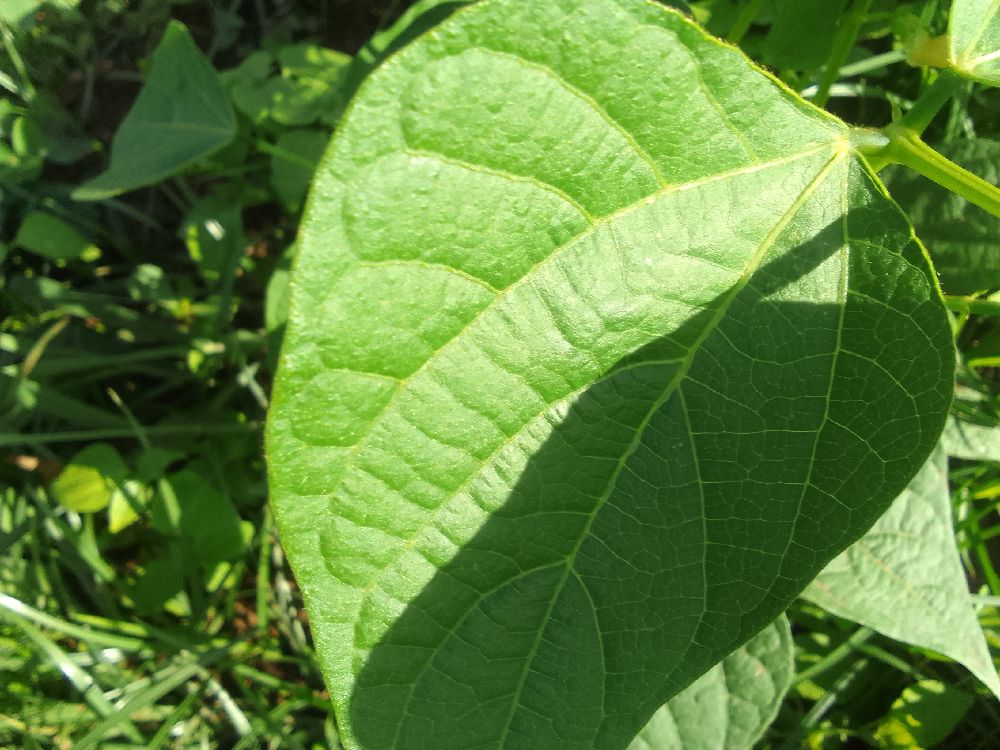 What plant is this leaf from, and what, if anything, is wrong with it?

common bean, healthy
